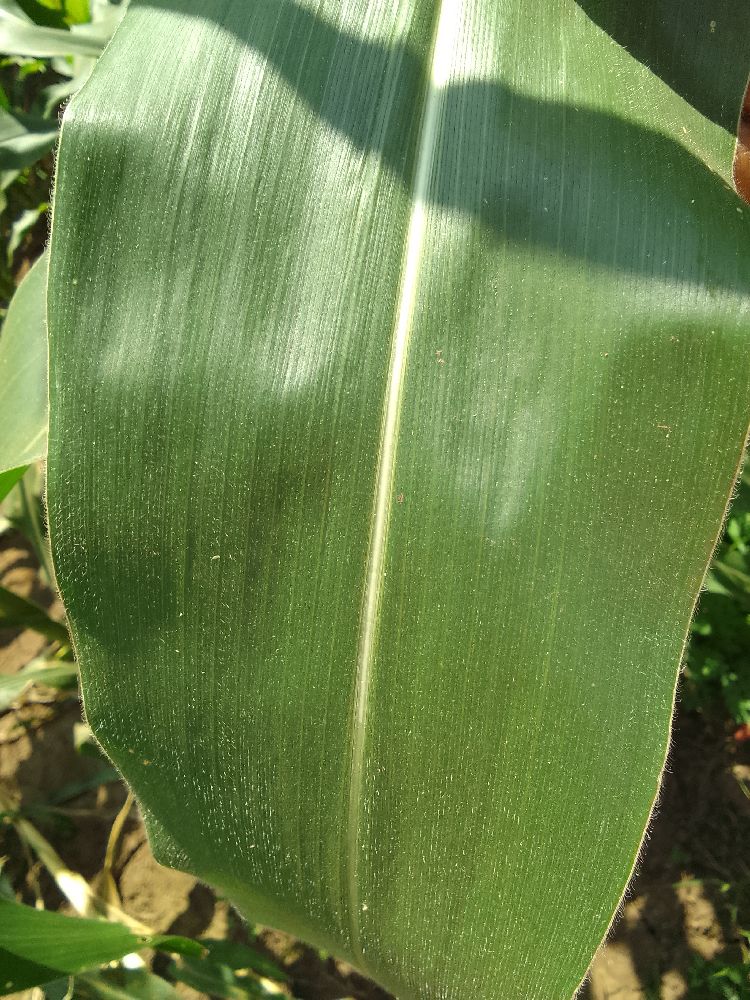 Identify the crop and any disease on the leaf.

maize, healthy
